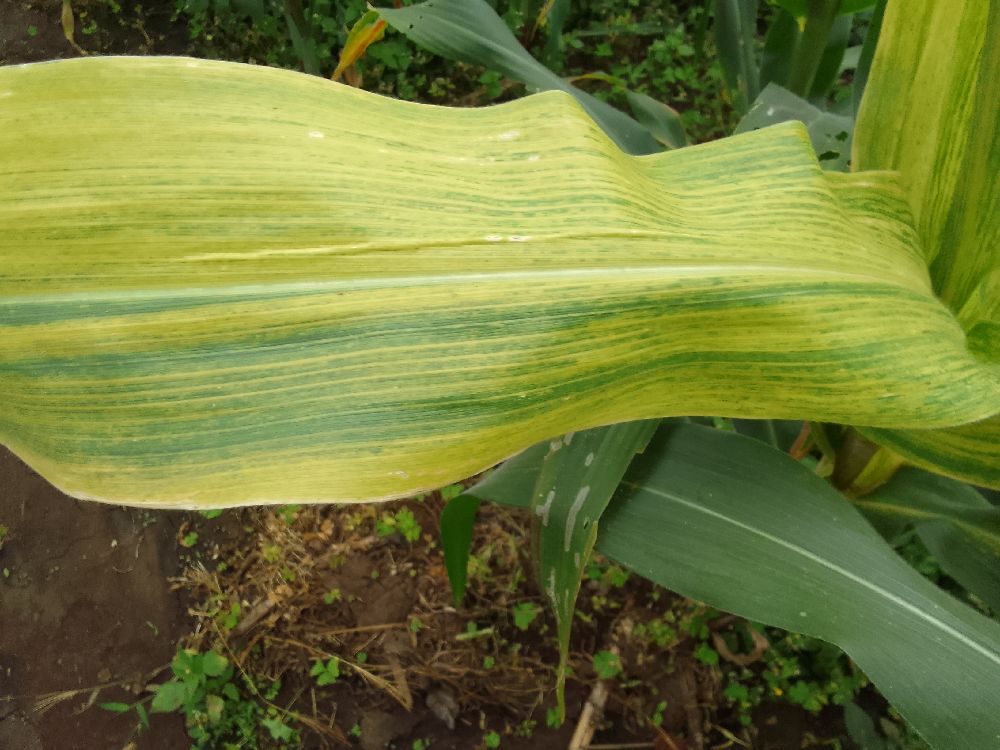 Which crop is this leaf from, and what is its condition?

maize, healthy
